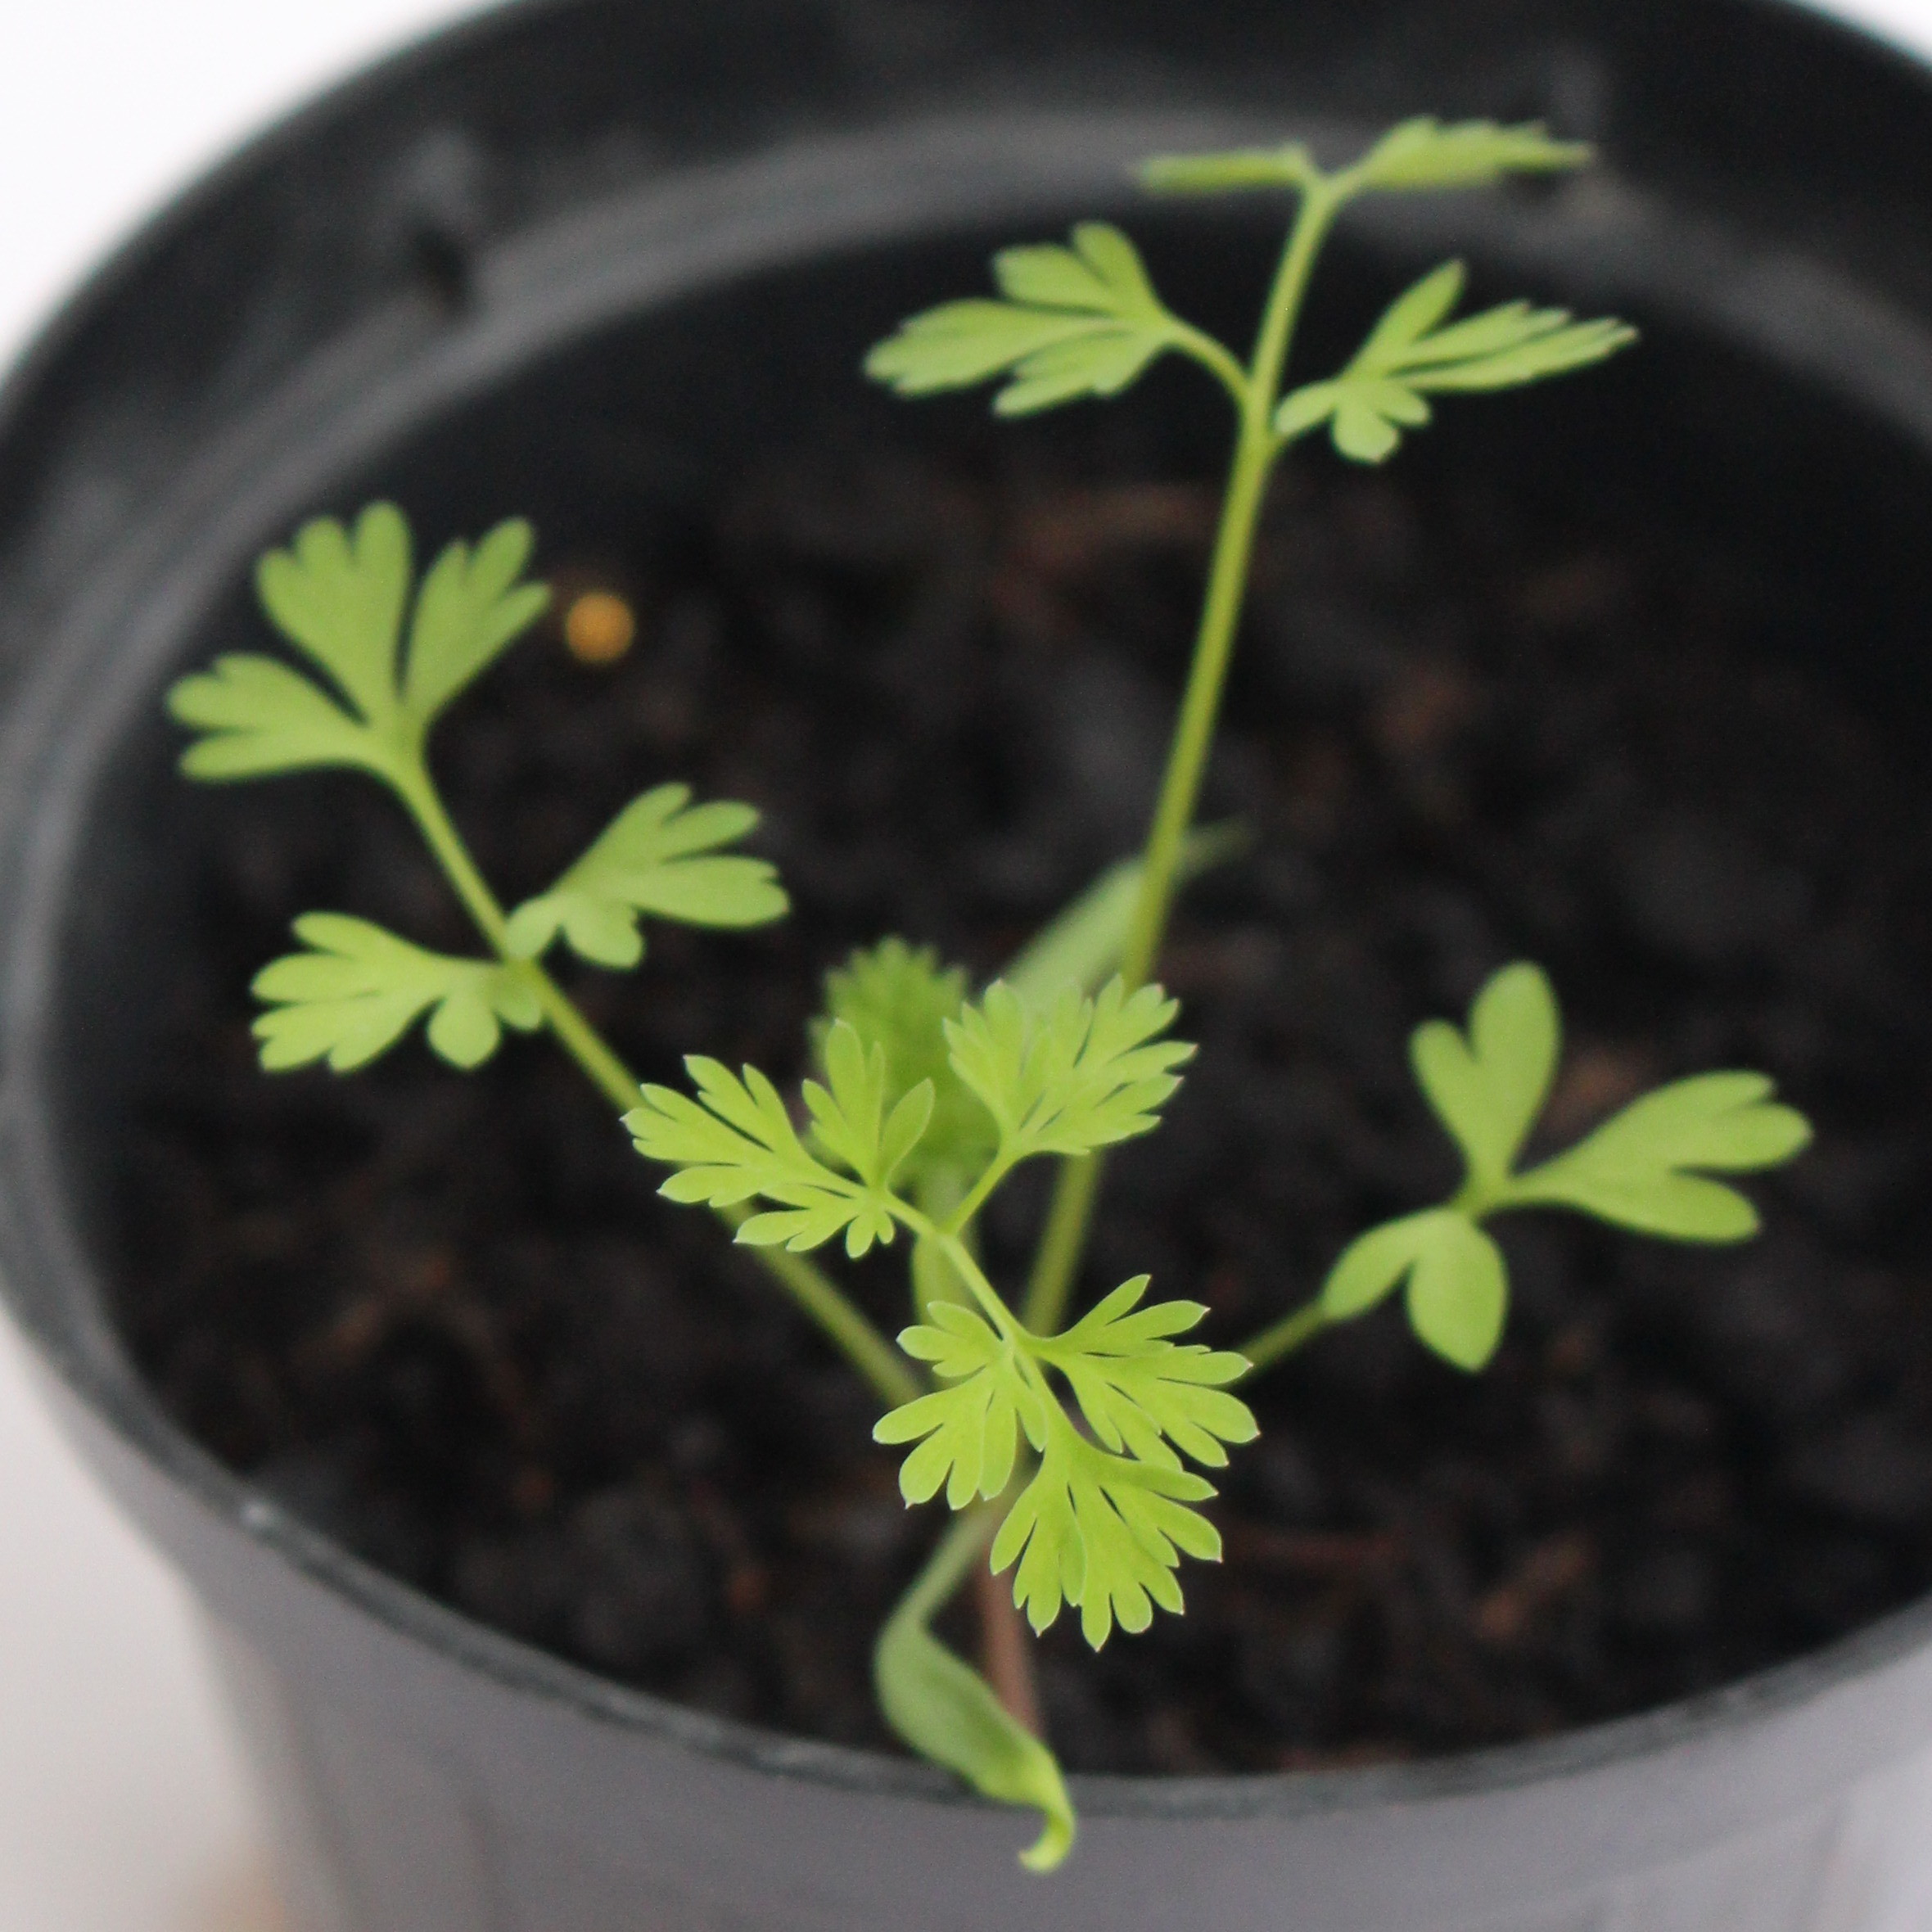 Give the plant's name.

Fumaria officinalis
